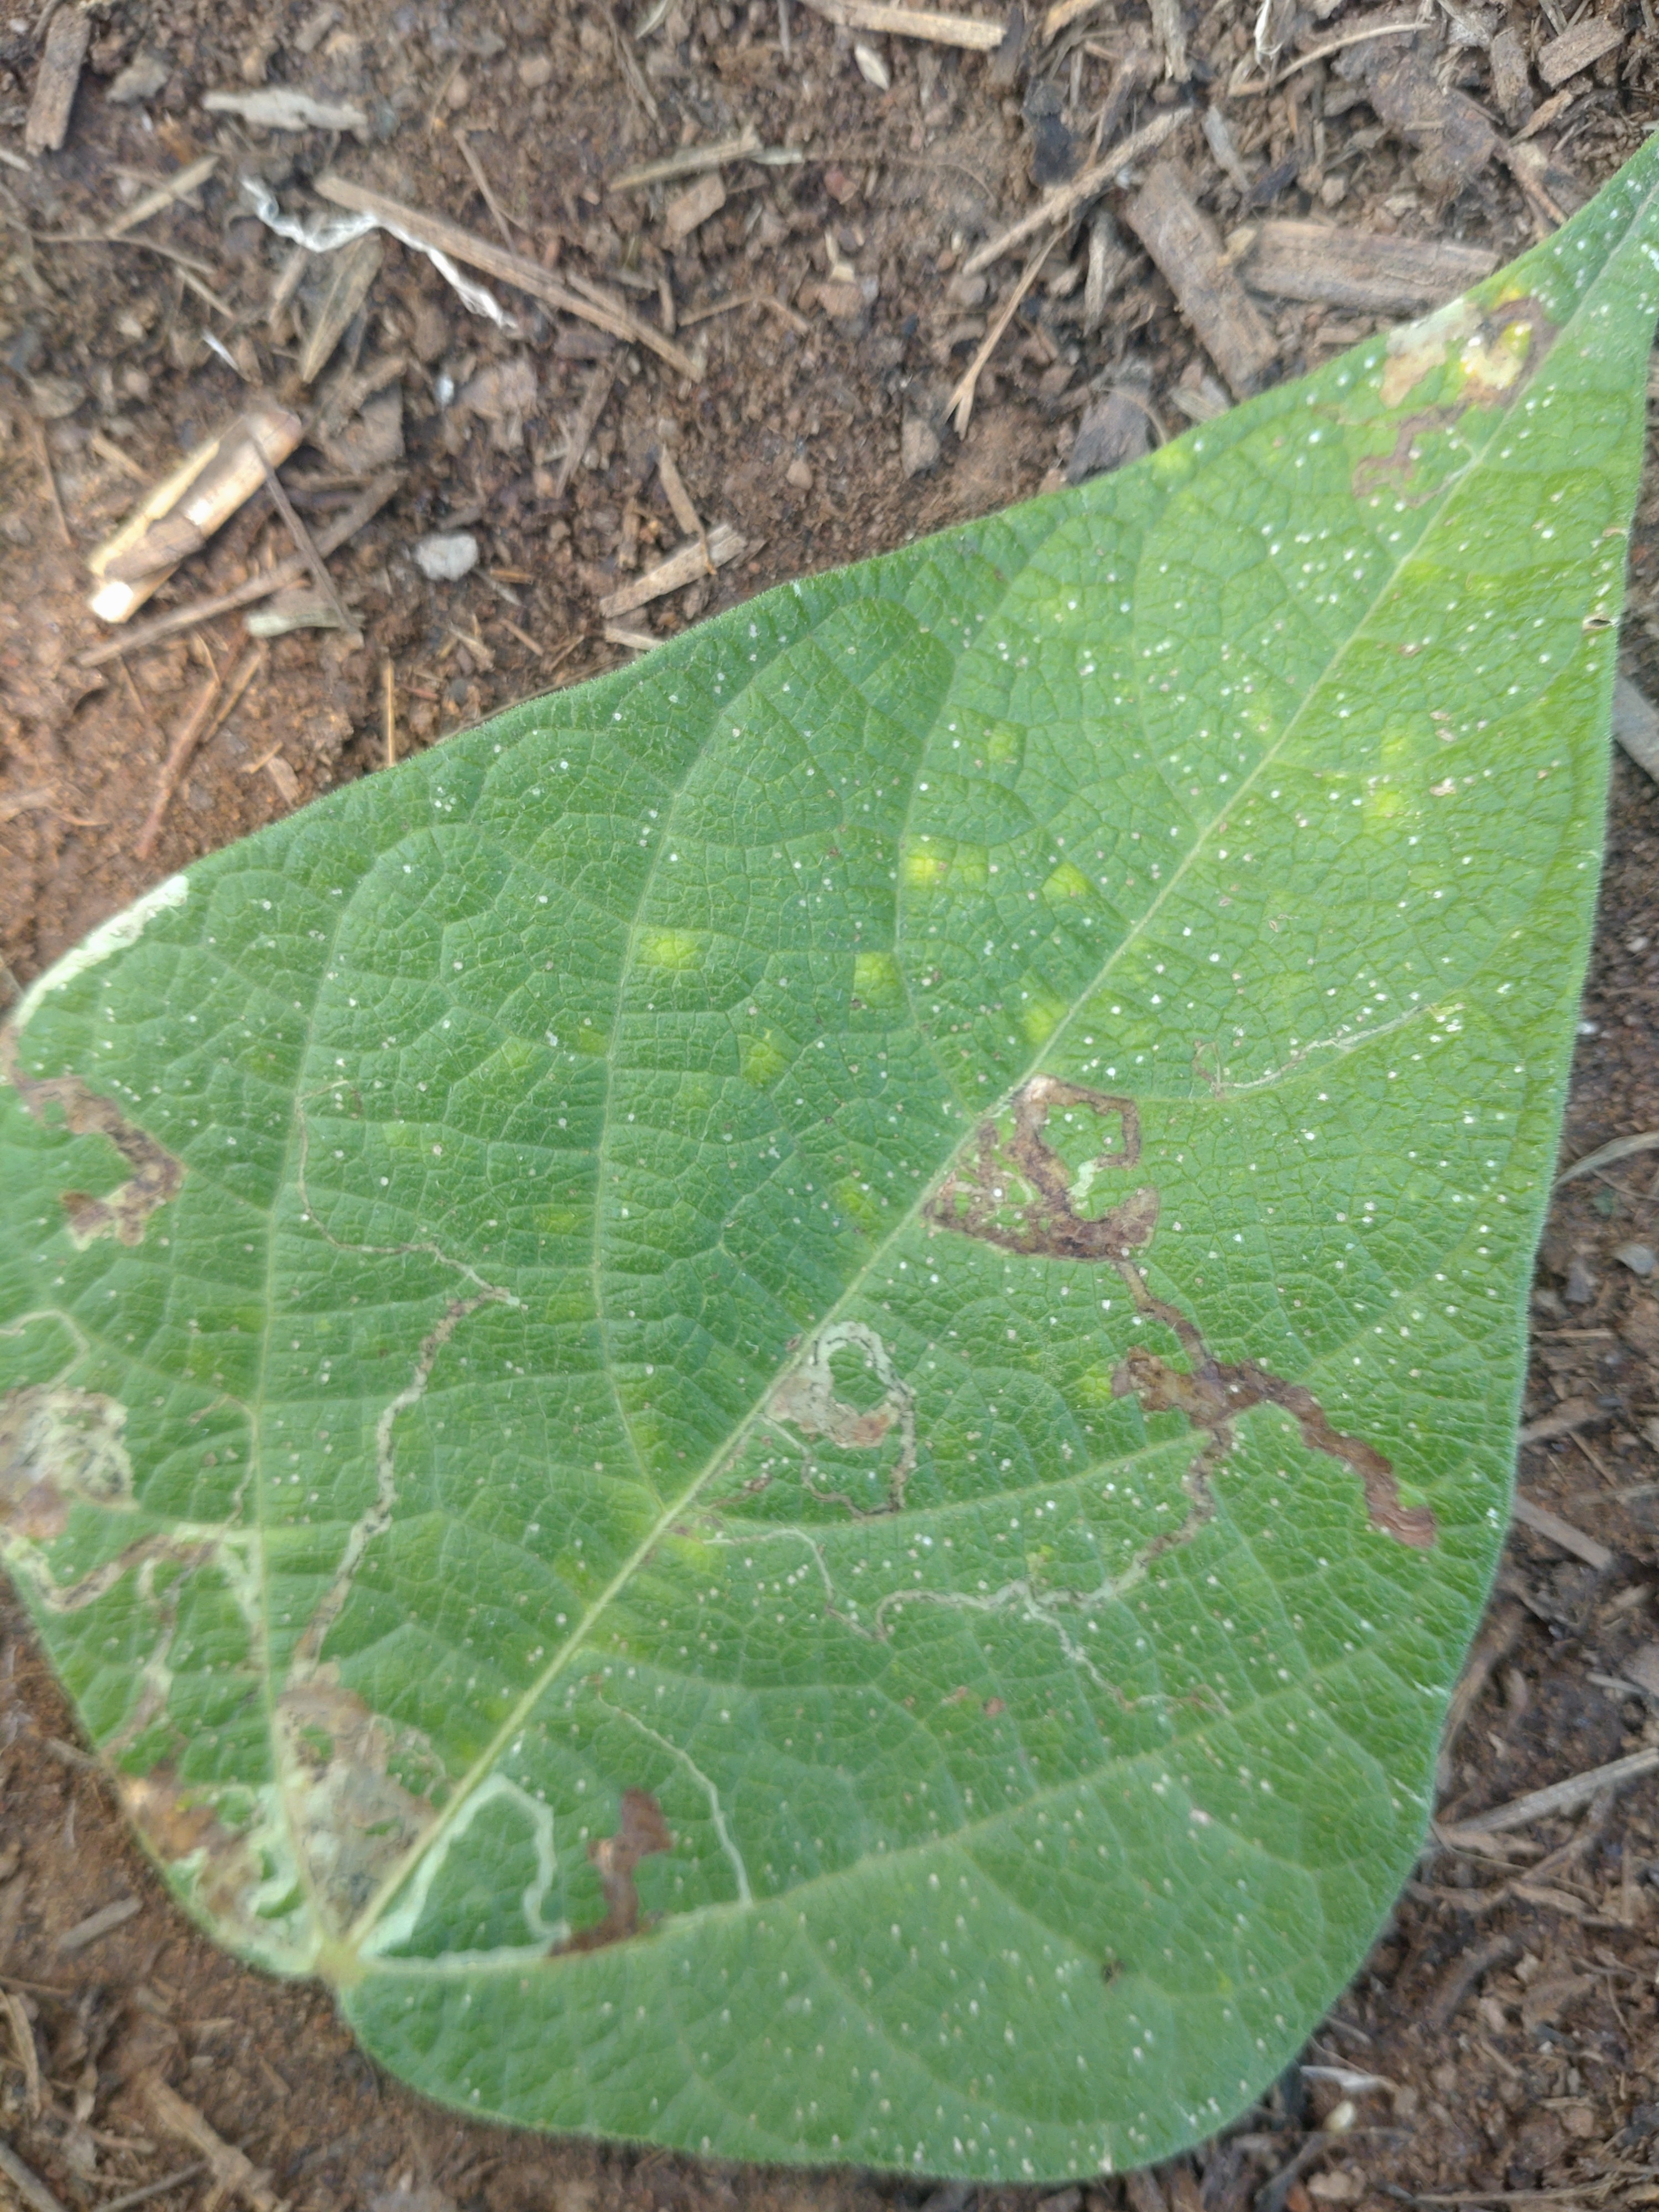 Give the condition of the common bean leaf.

anthracnose
